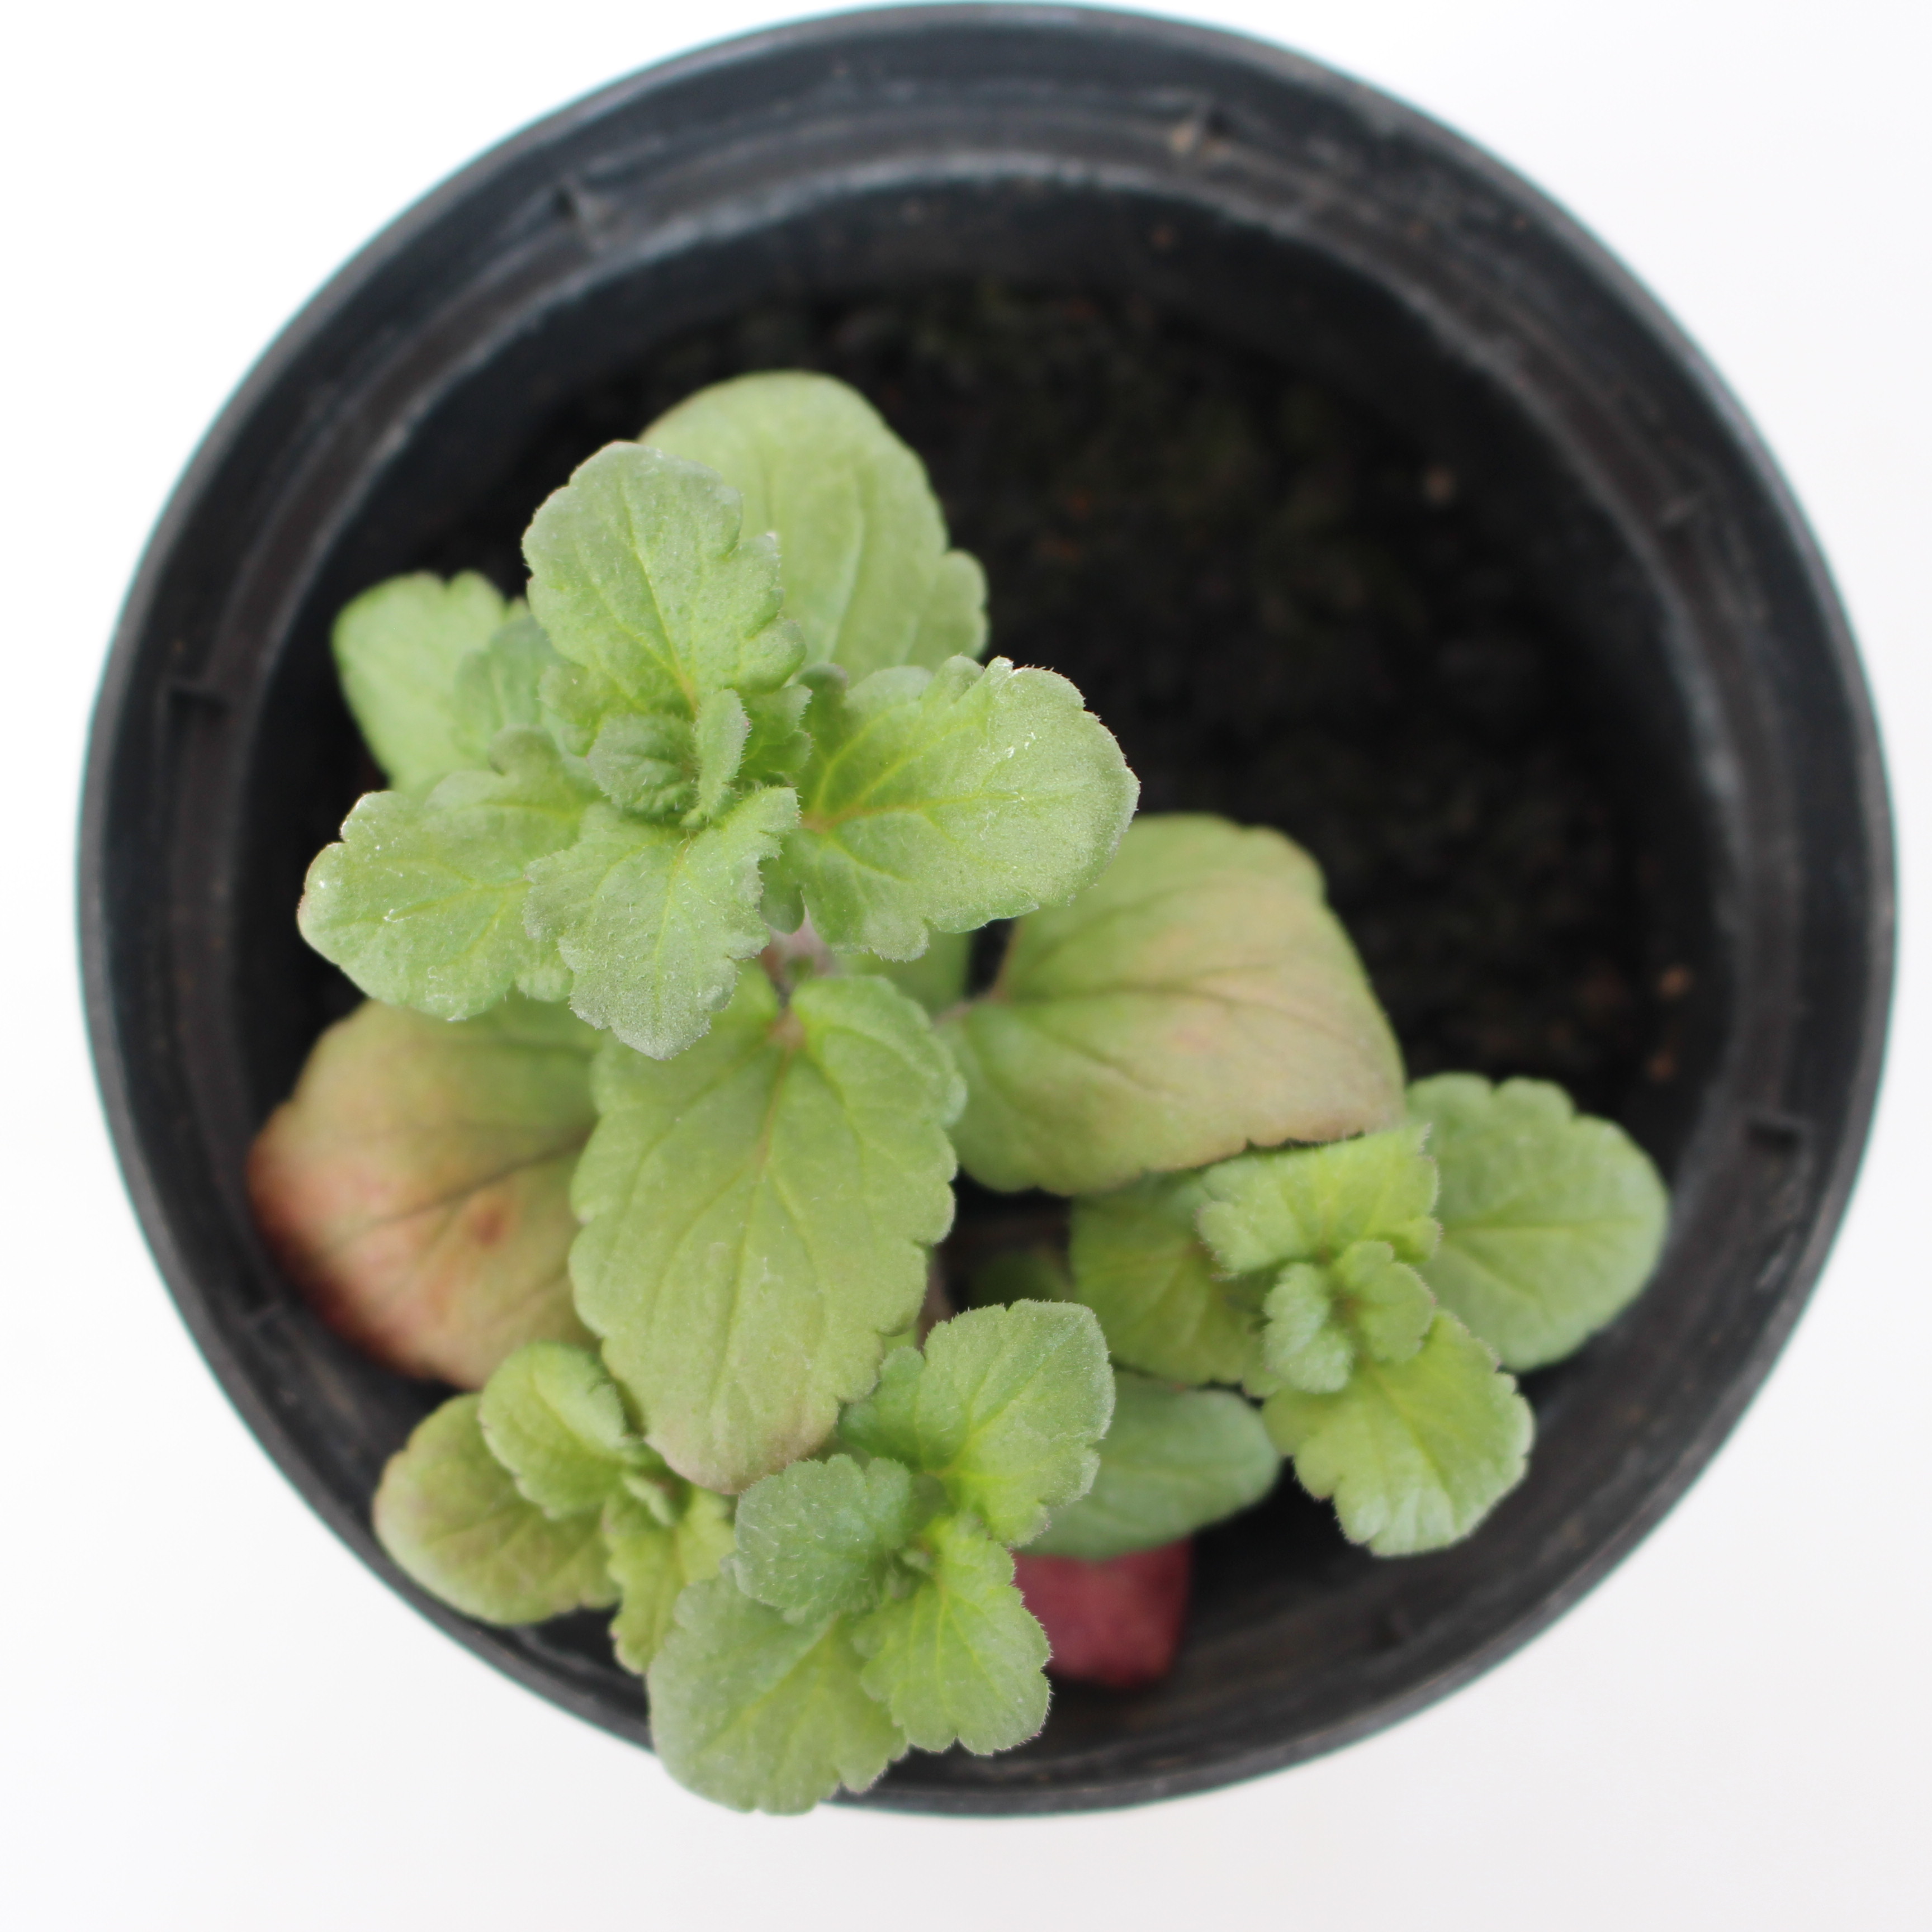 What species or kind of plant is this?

Veronica persica
